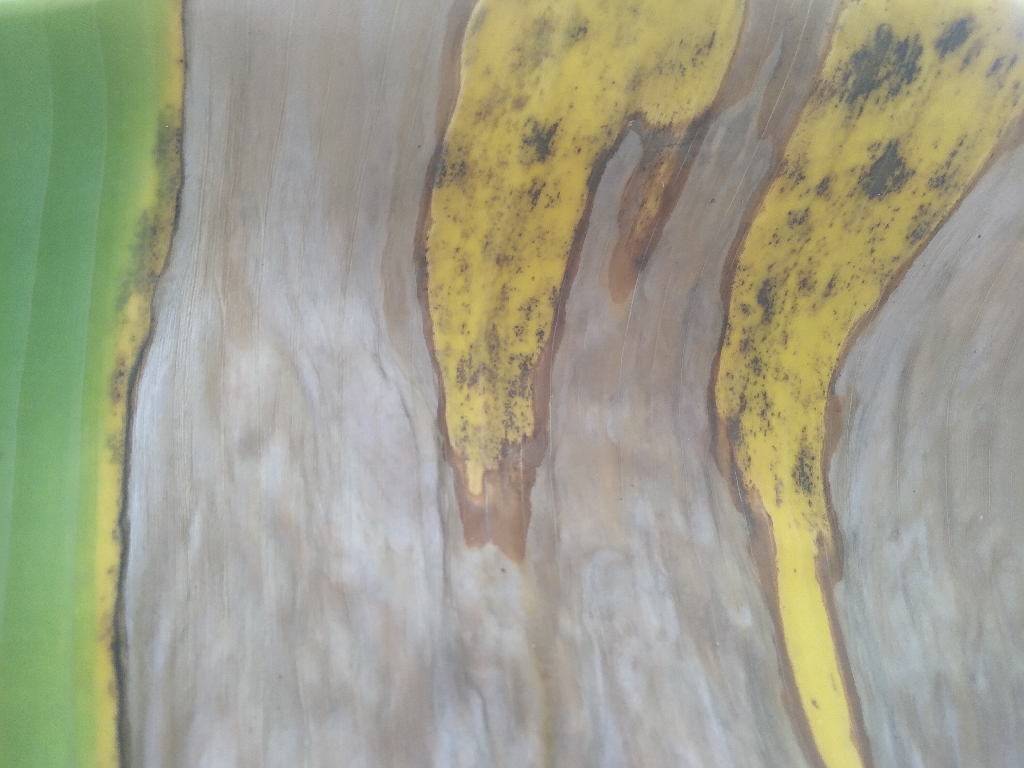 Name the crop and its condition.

banana, black sigatoka
